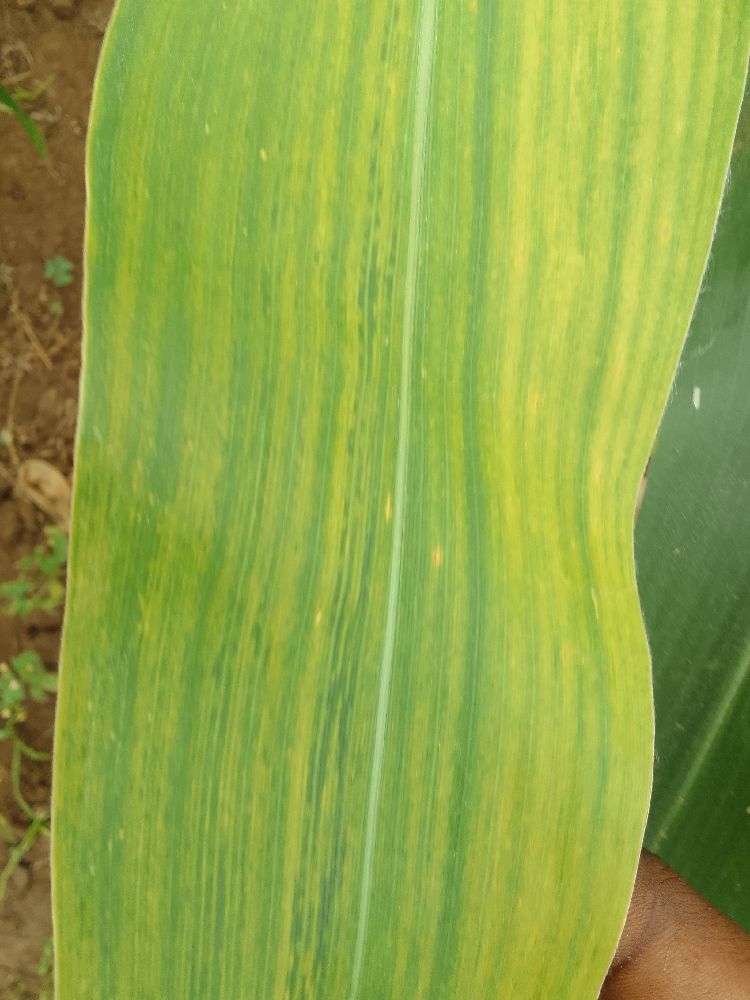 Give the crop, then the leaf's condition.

maize, maize lethal necrosis
